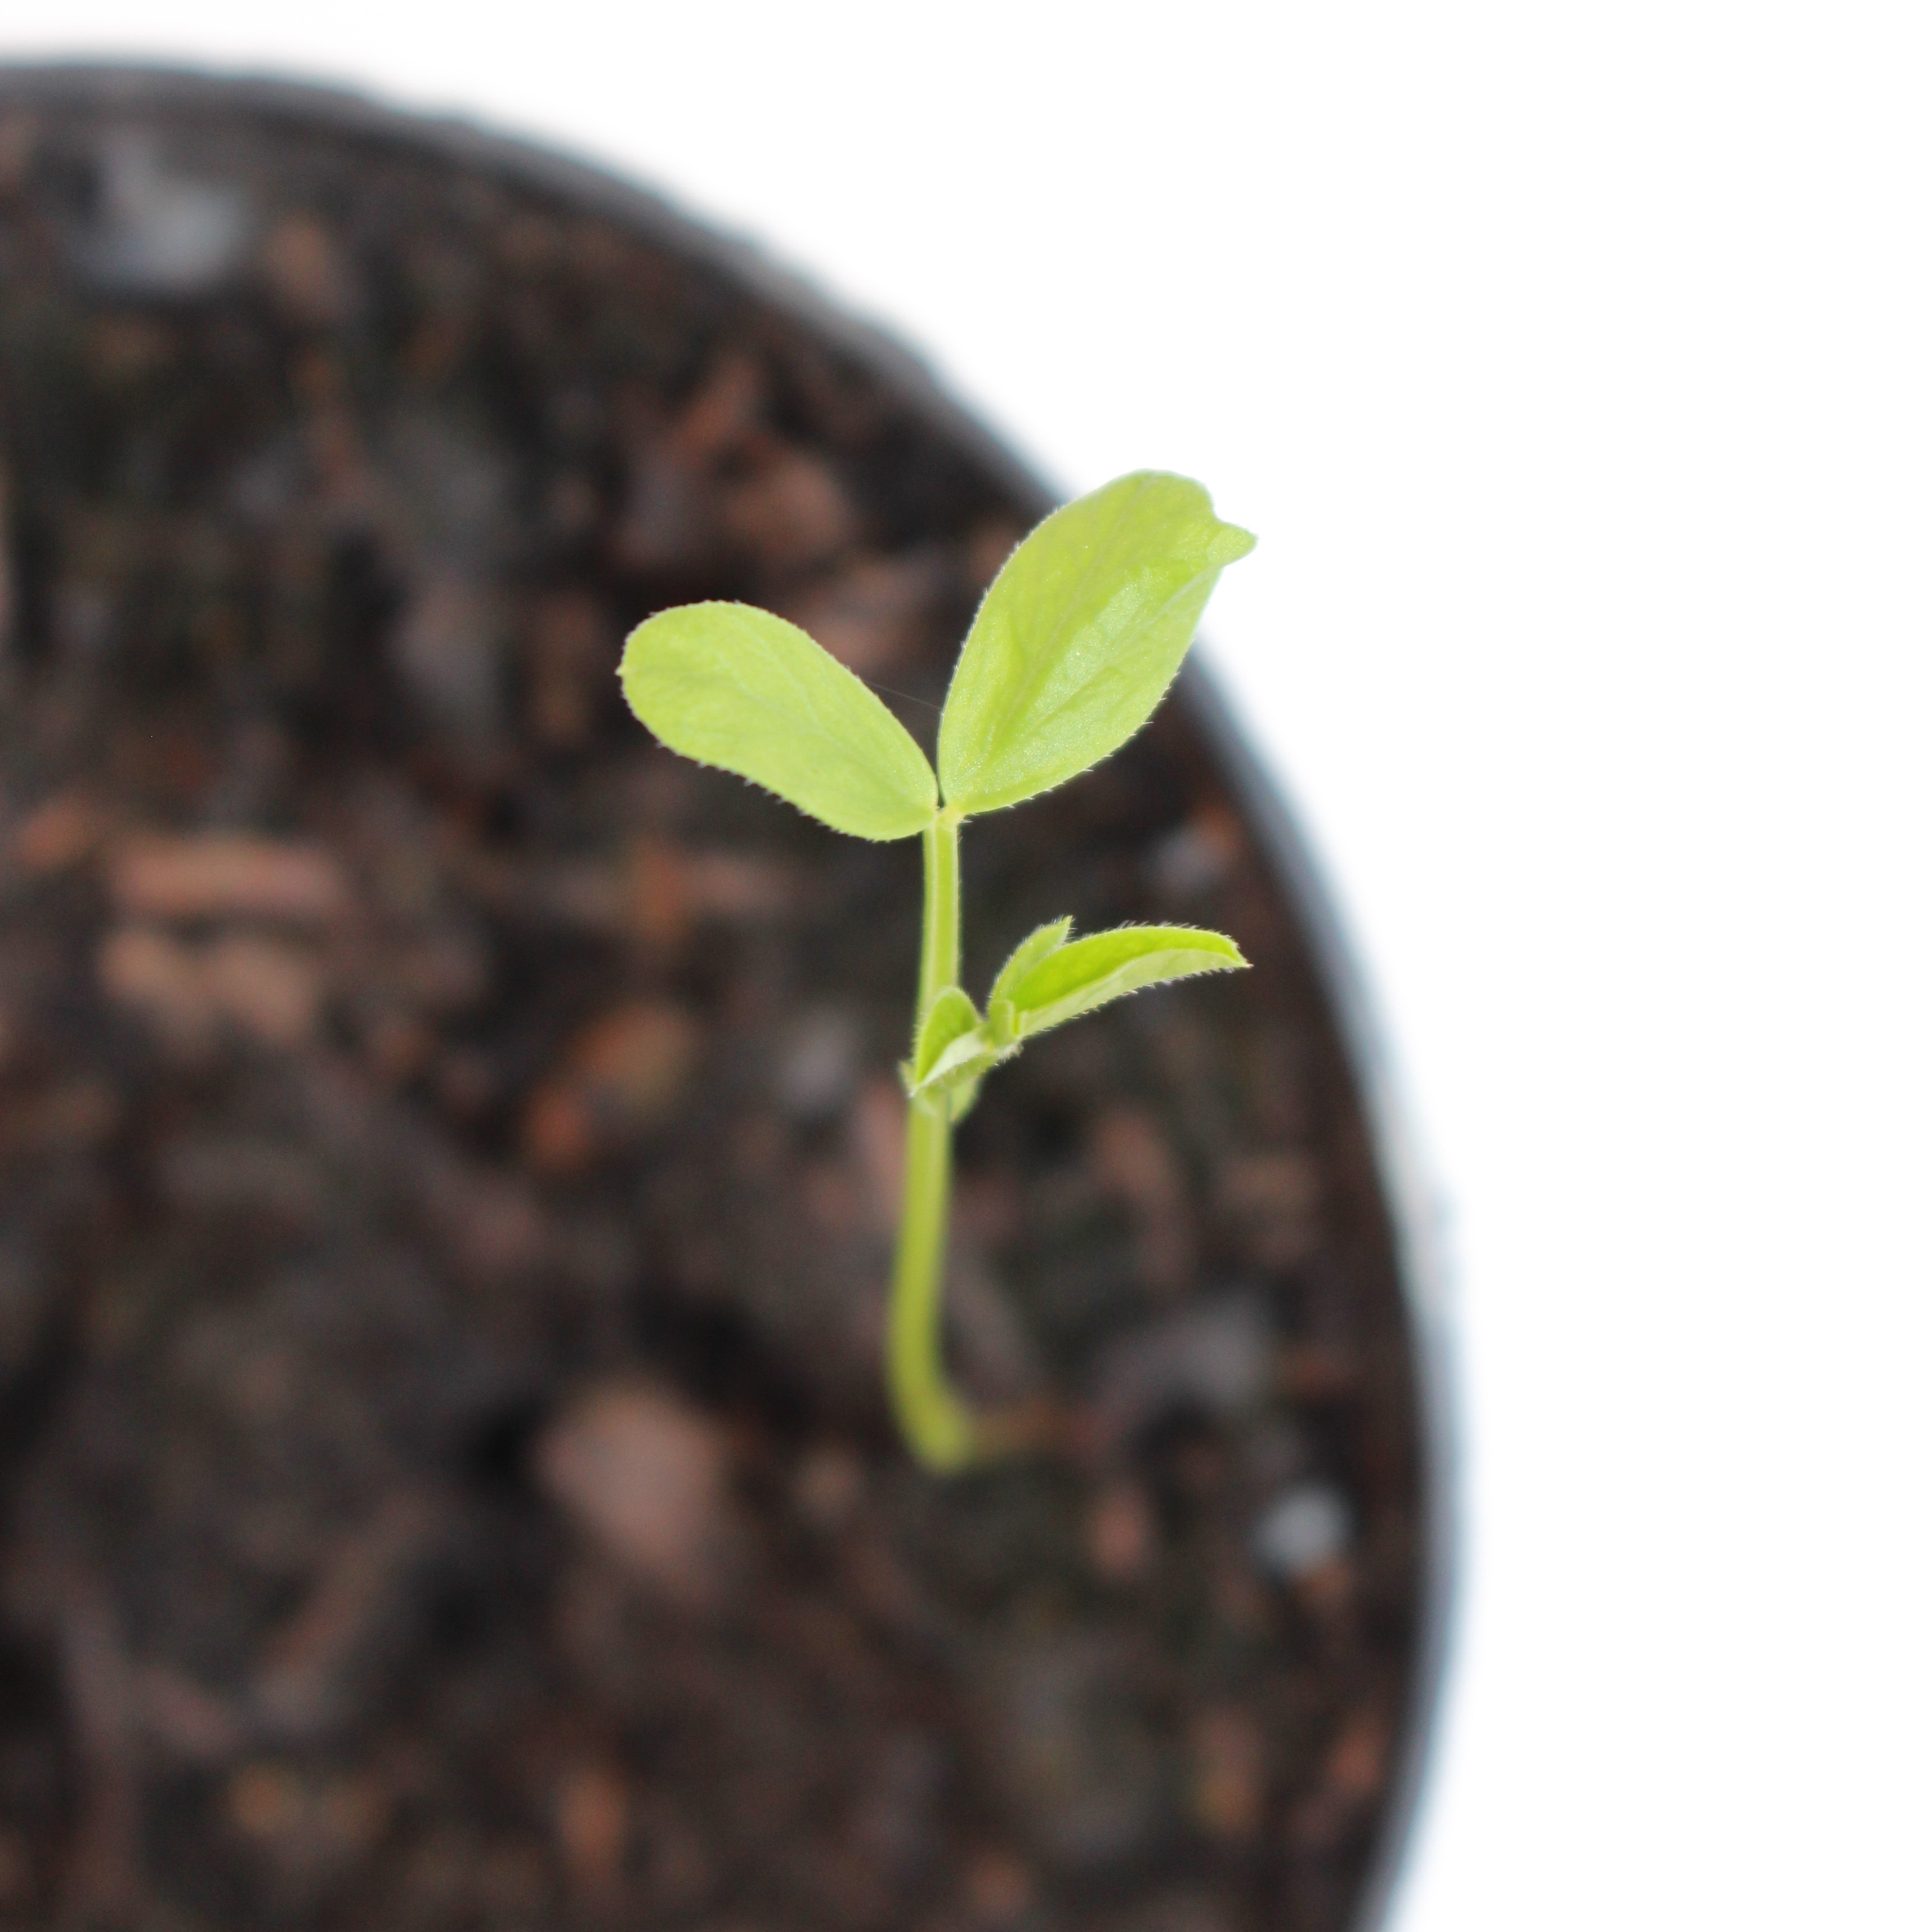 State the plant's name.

Vicia sativa
